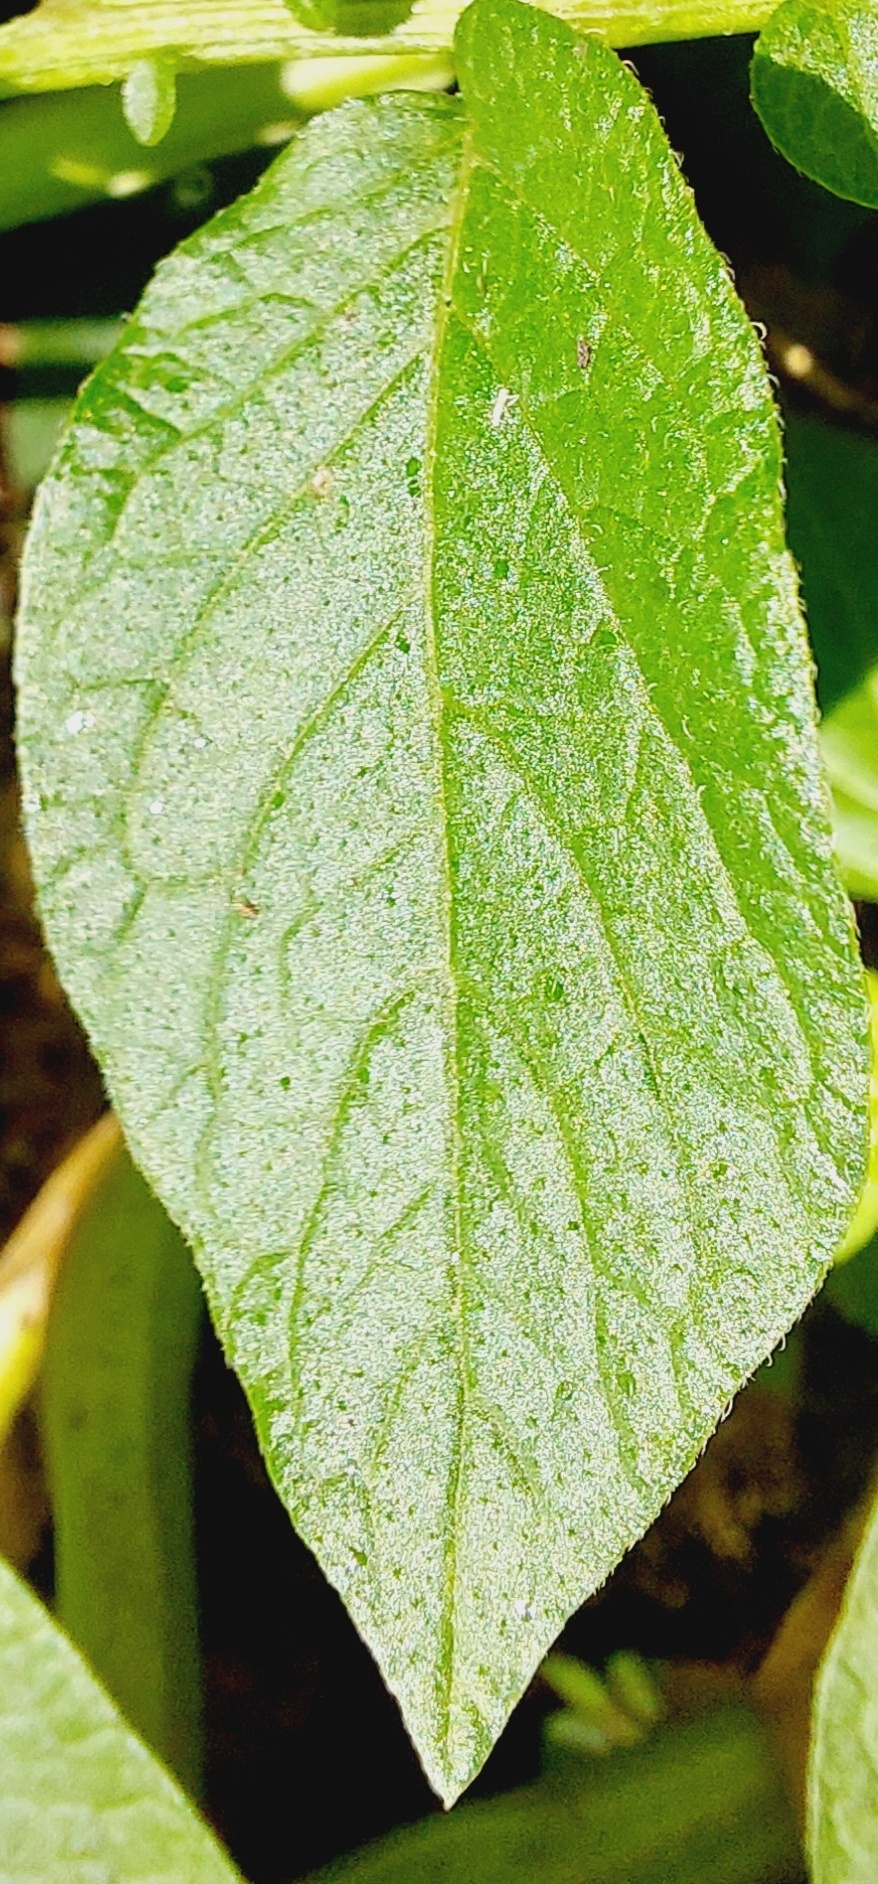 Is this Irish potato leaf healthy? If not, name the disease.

healthy
